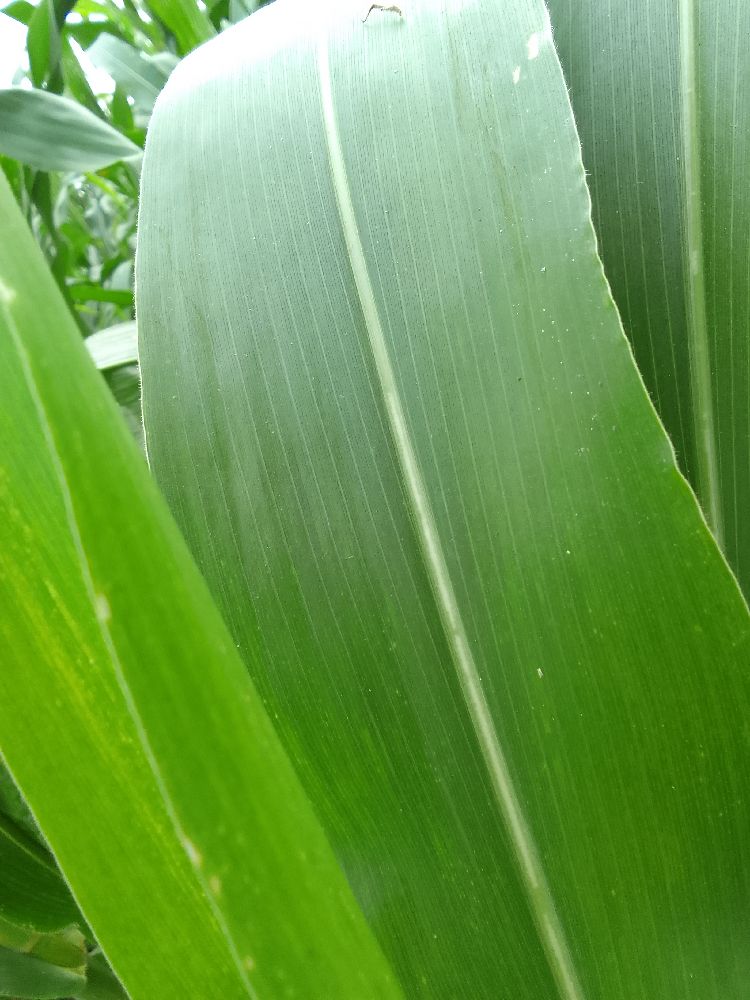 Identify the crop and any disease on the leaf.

maize, healthy
